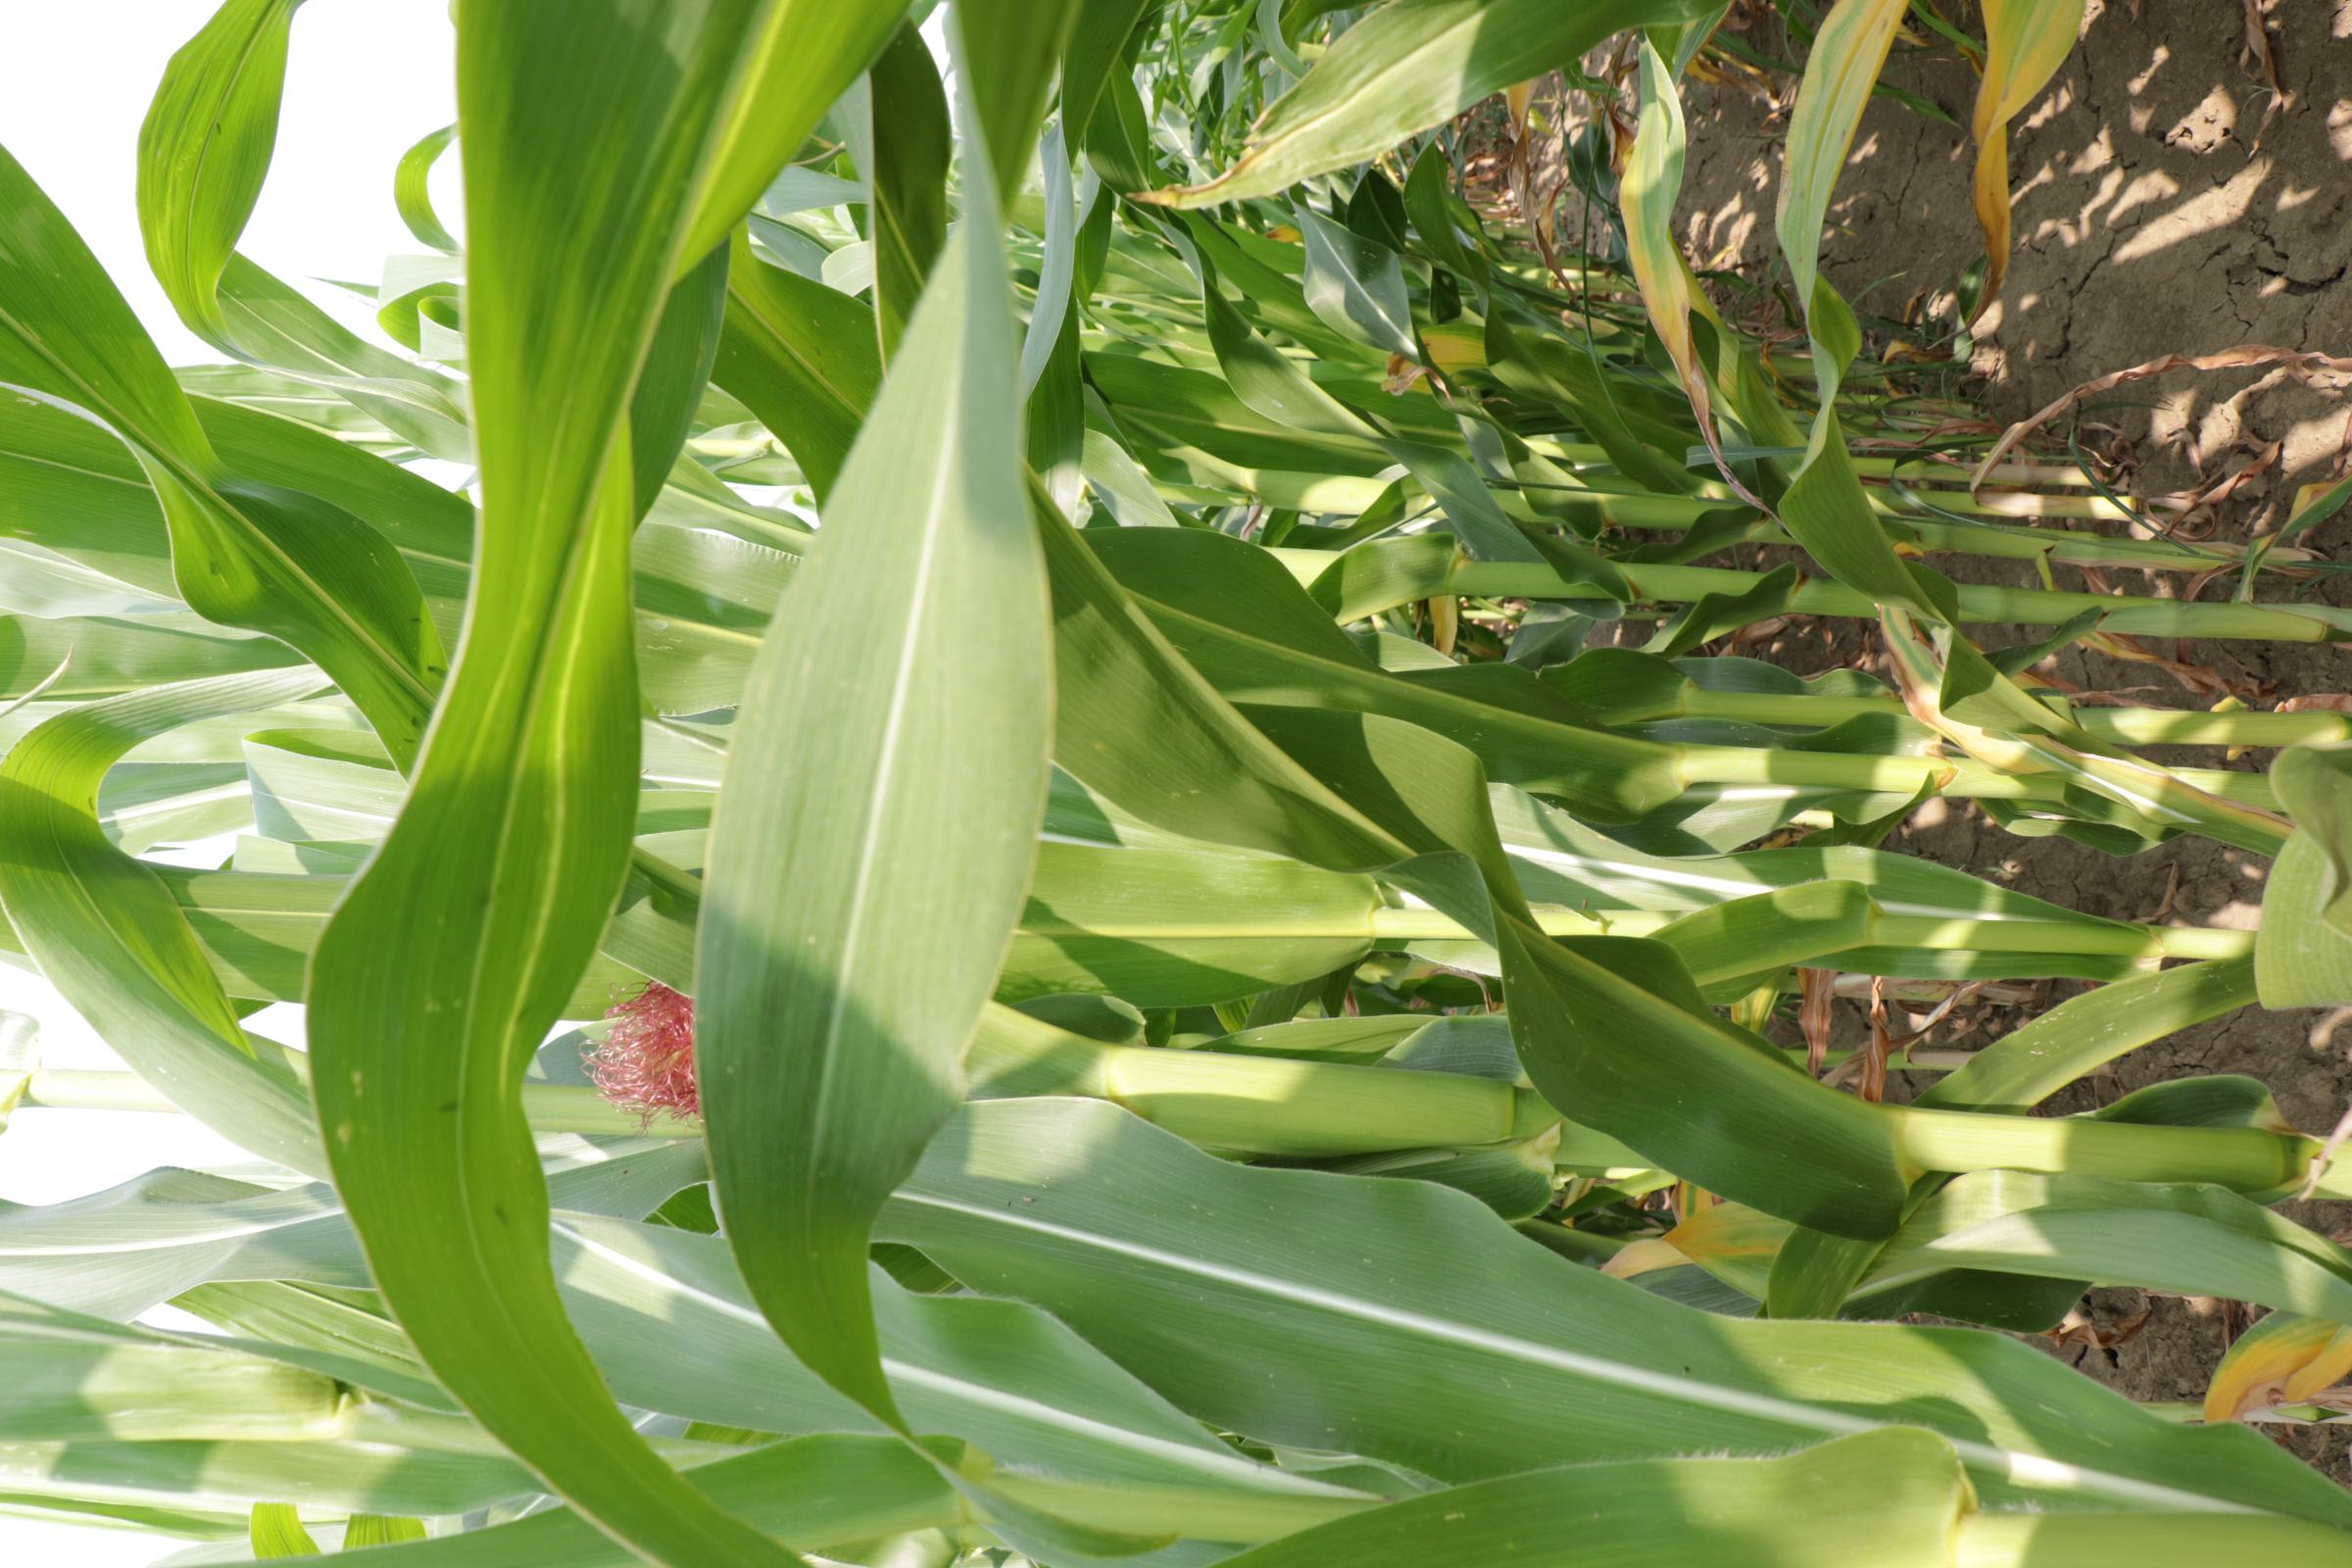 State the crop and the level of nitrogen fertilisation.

maize, full nitrogen fertilisation
